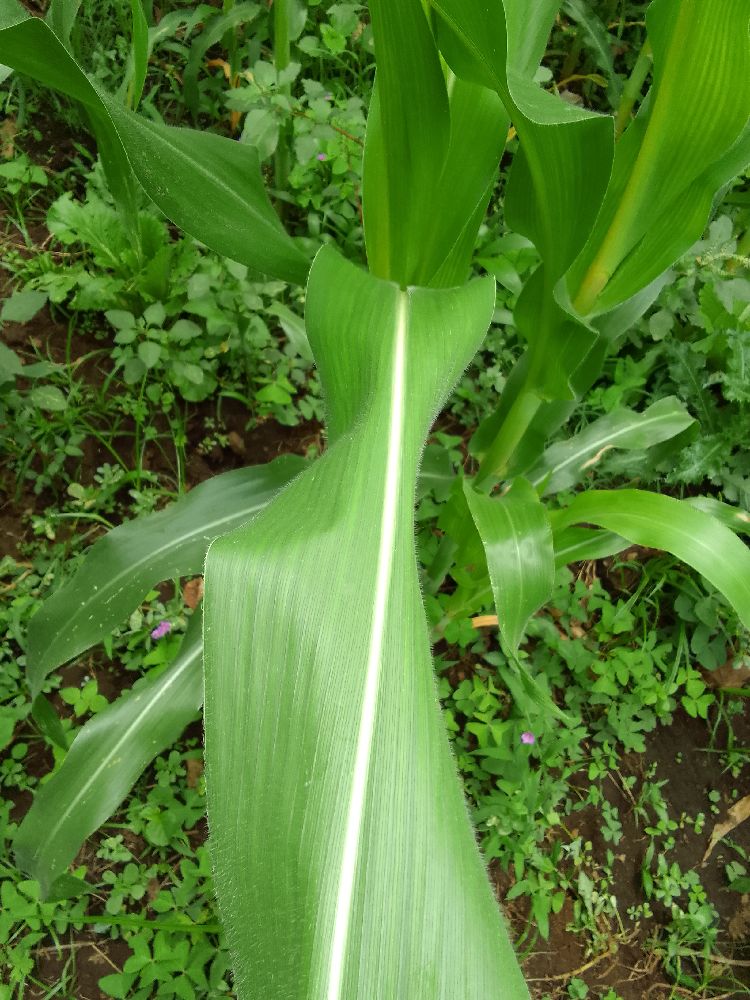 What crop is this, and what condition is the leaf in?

common bean, healthy
